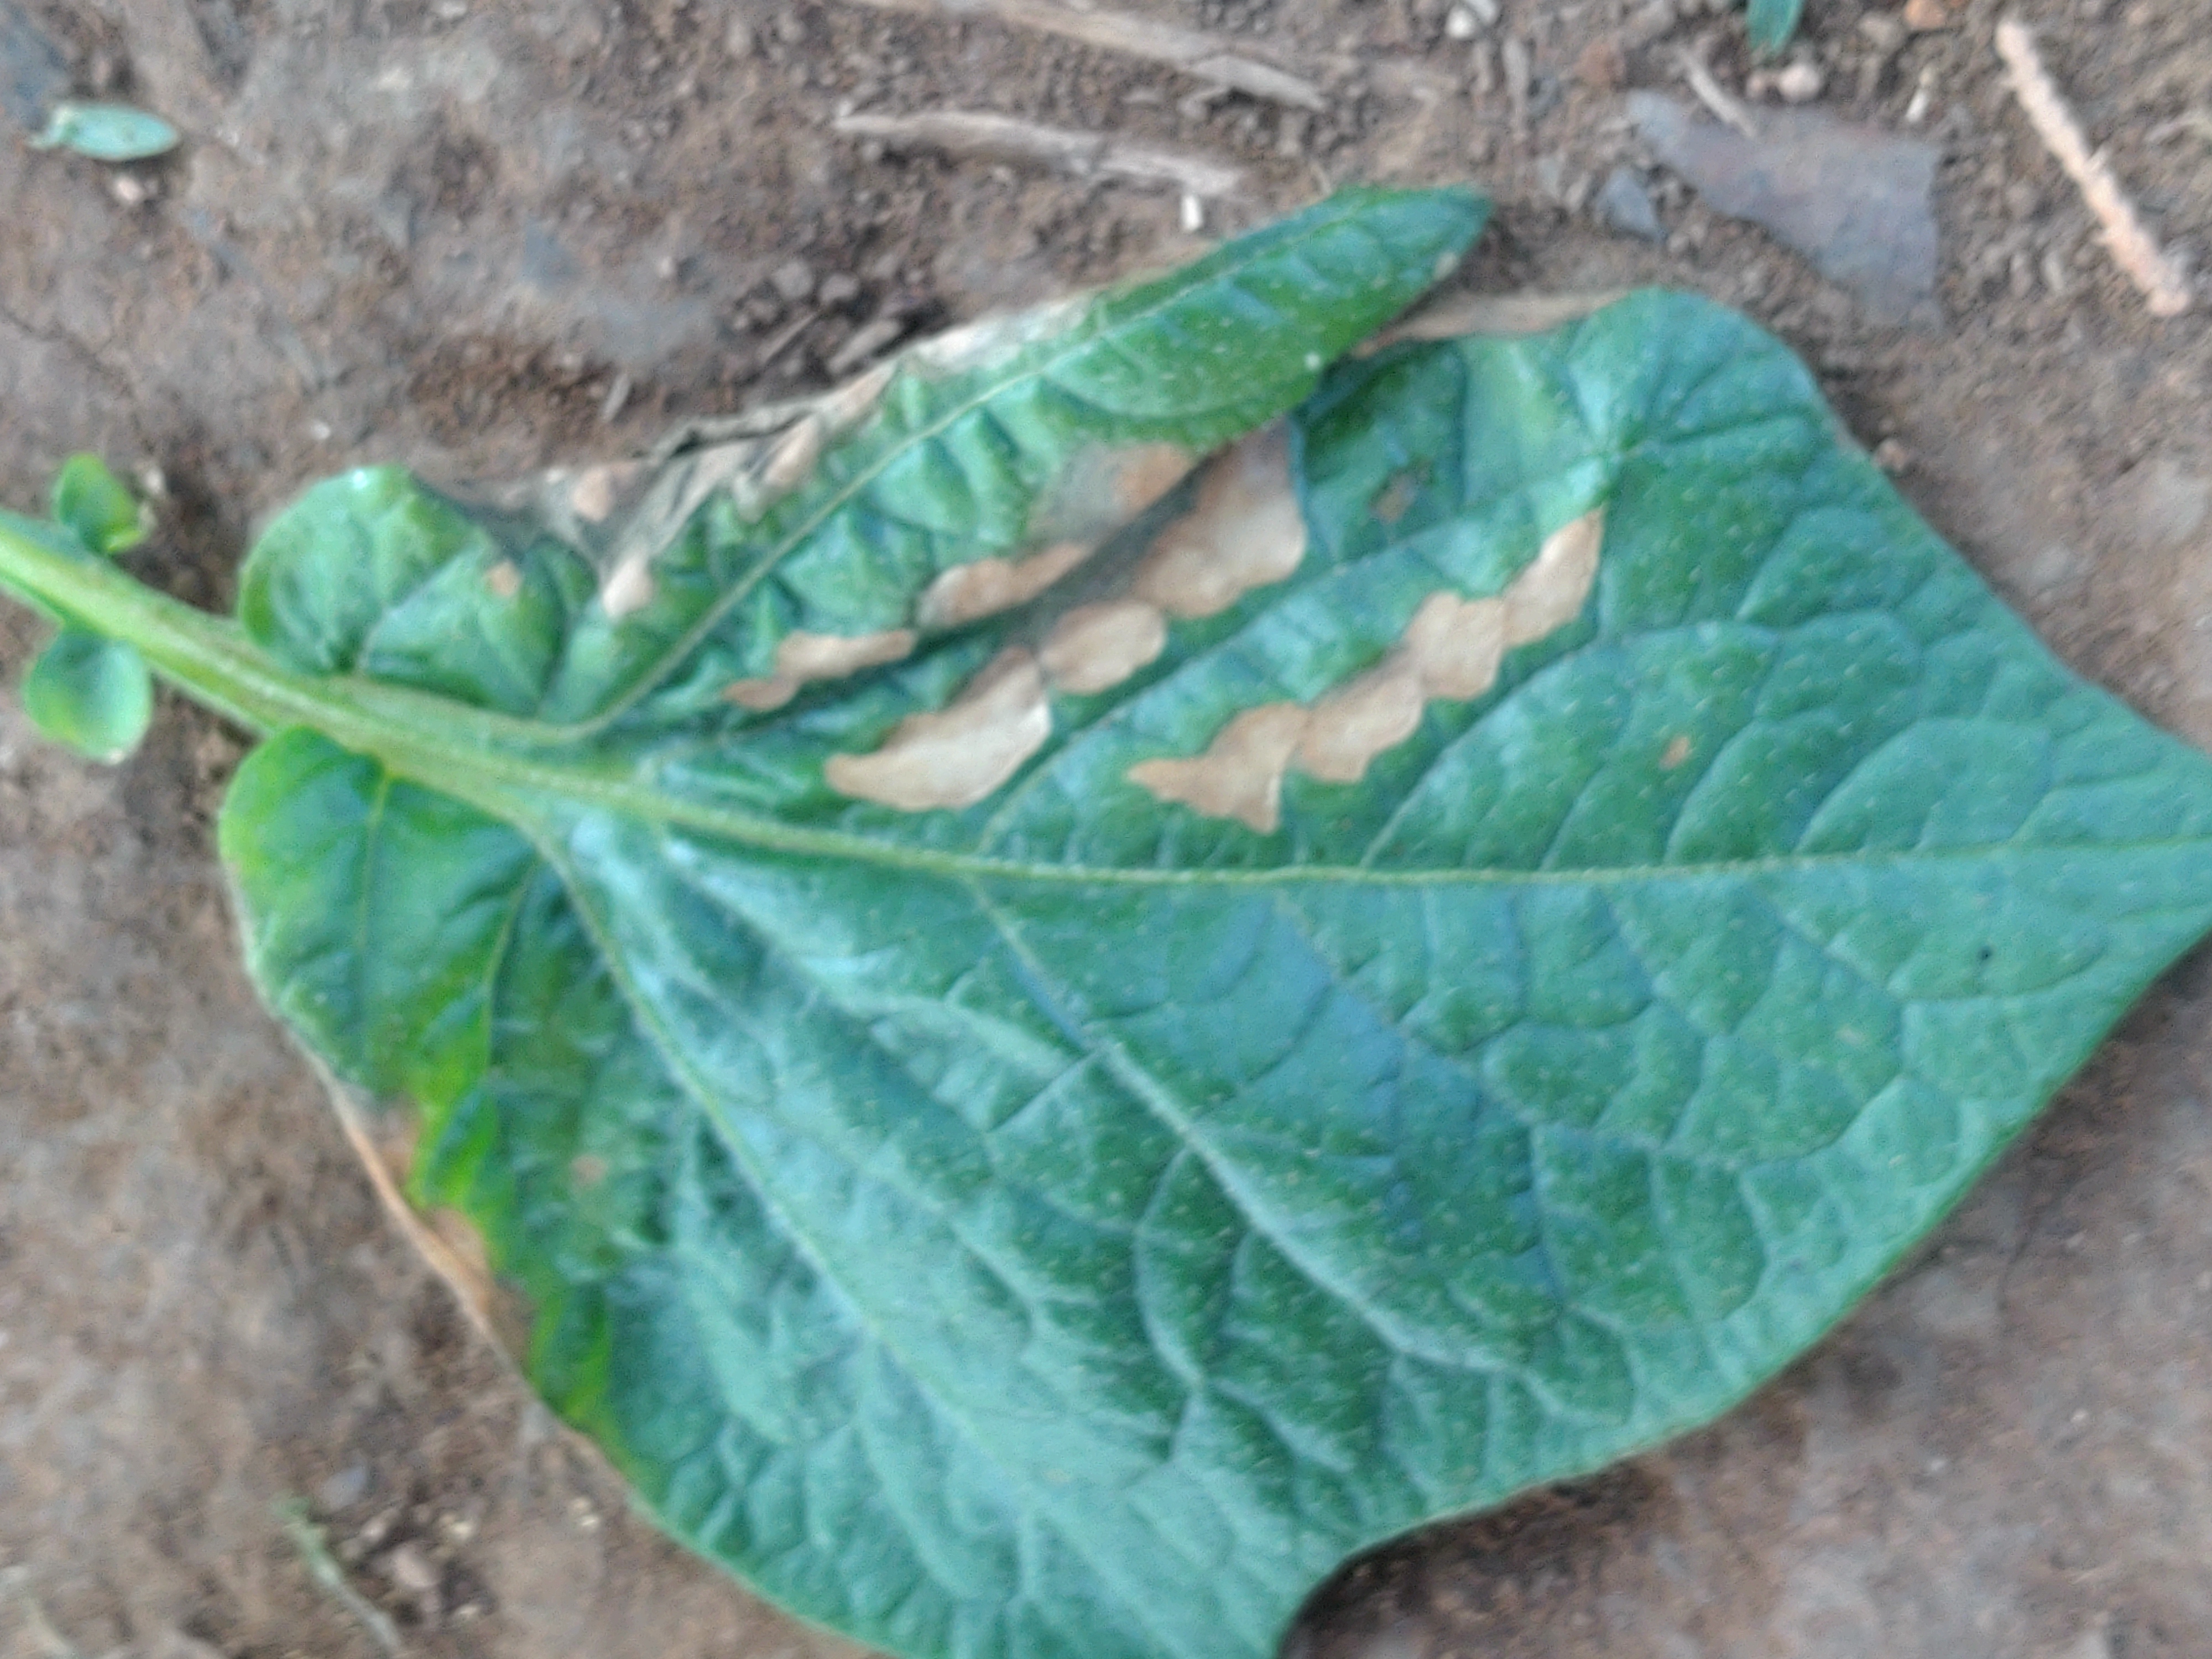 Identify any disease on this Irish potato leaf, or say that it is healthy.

early blight
